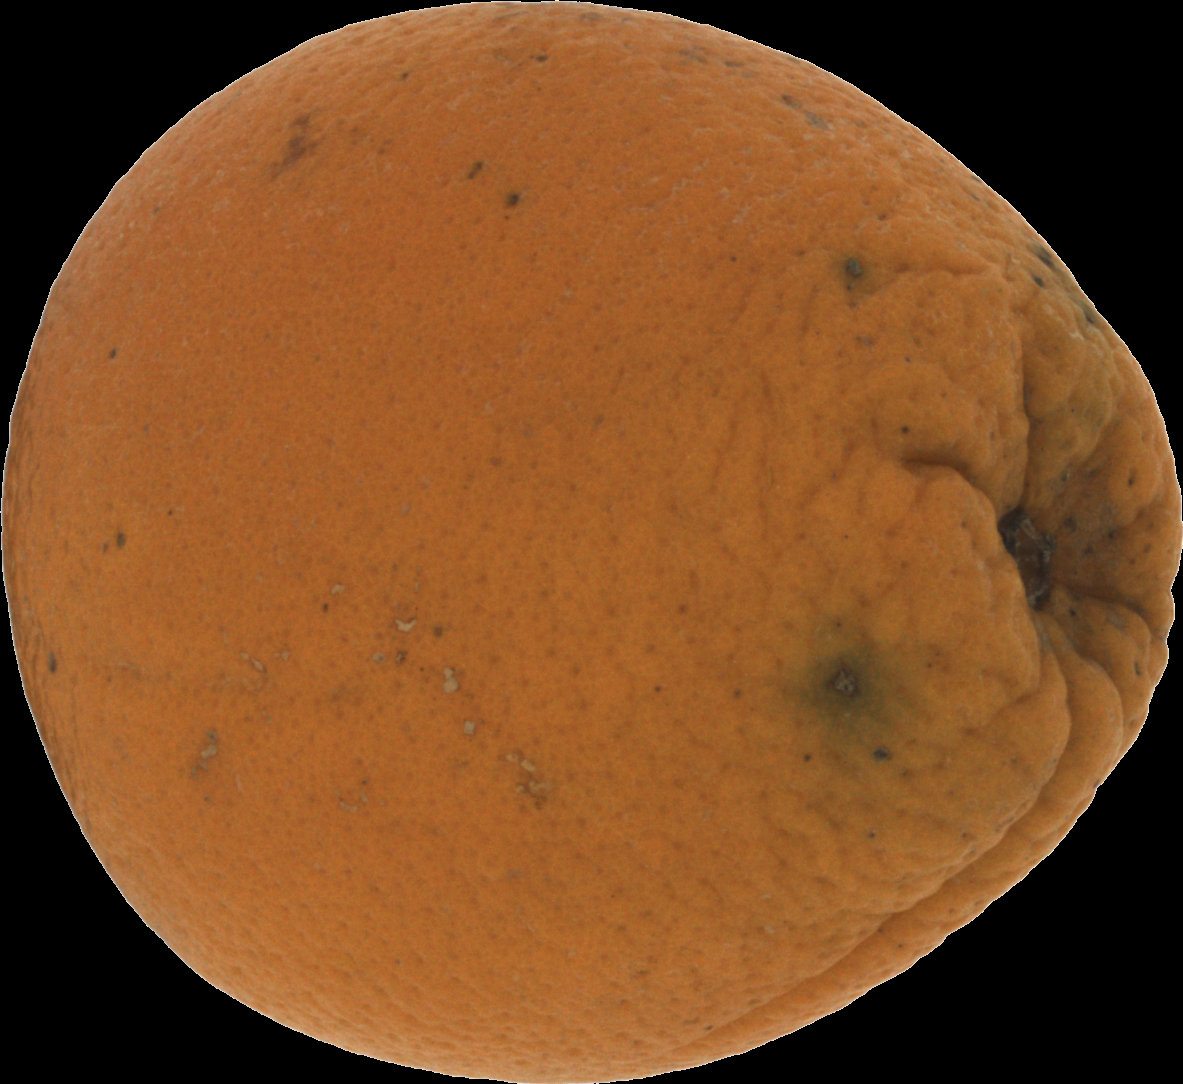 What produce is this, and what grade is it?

orange, bad
